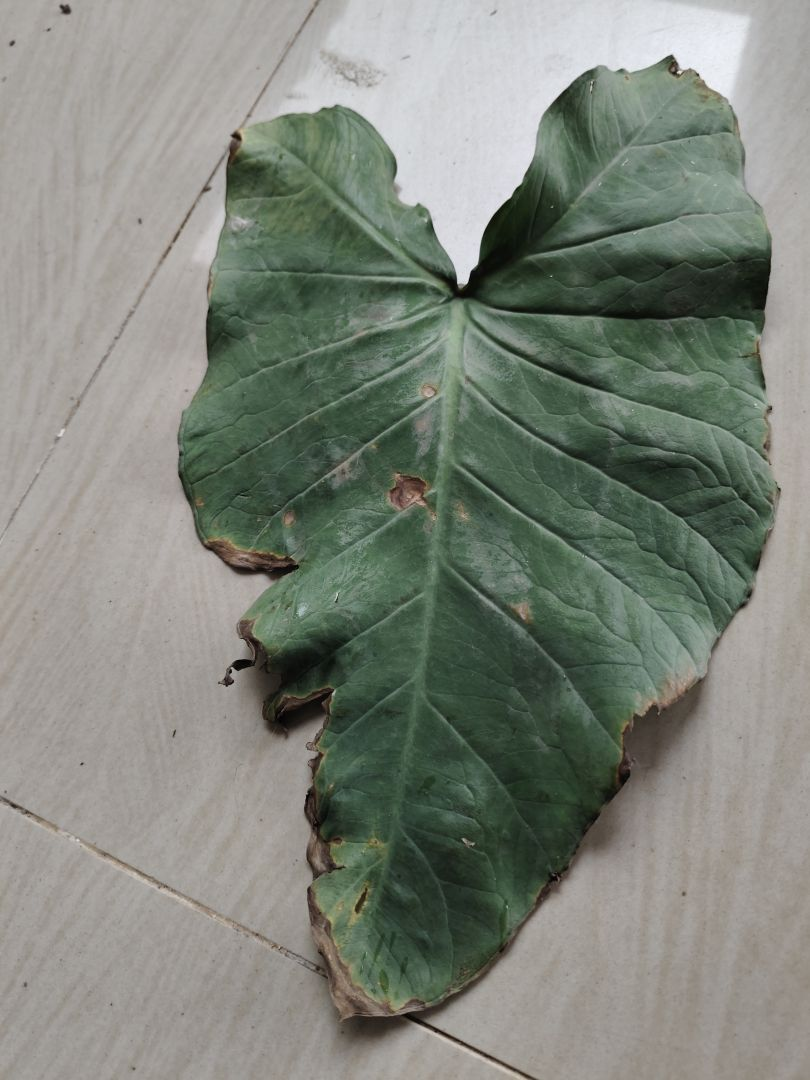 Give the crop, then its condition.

taro, leaf blight
